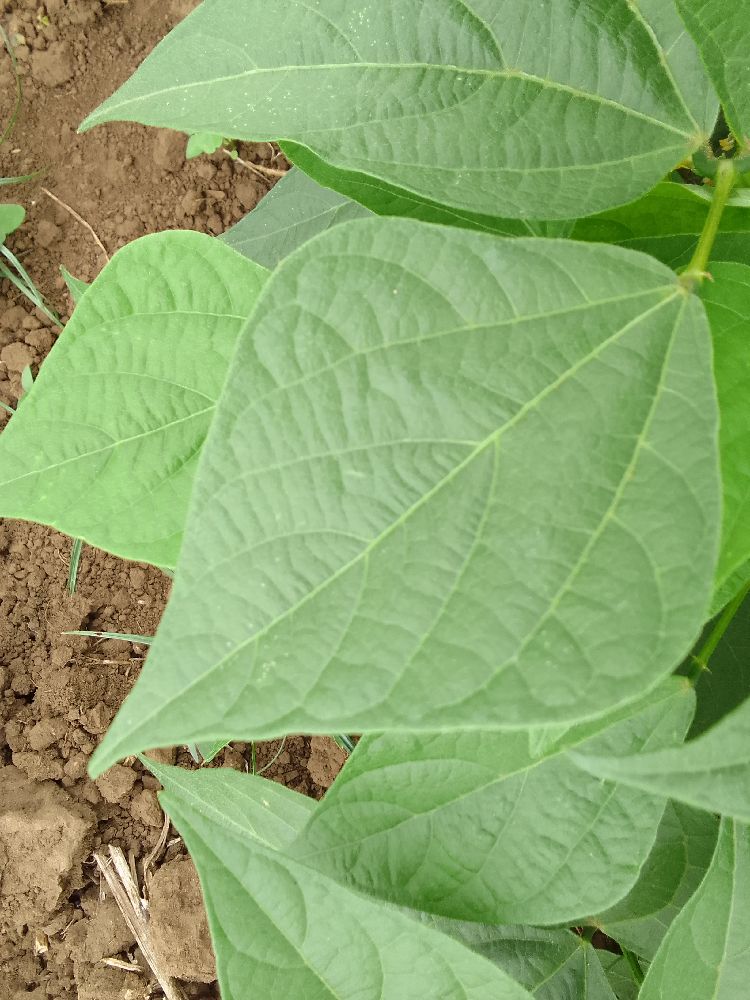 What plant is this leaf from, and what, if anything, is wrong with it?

common bean, healthy
